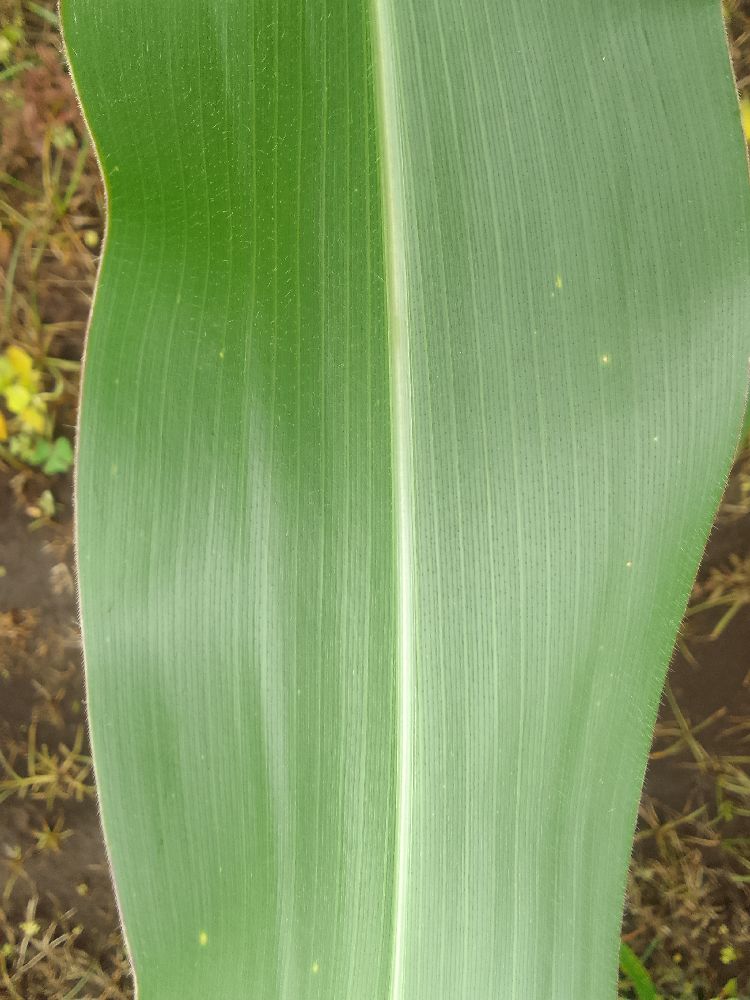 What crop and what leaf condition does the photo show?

maize, healthy
